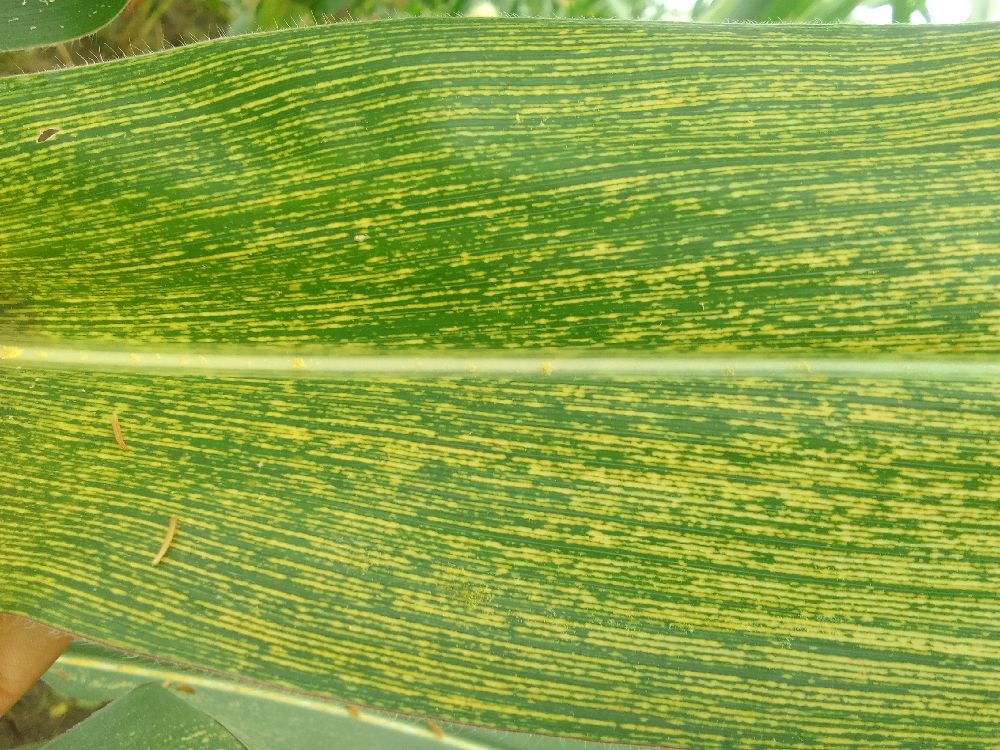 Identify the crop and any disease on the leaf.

maize, maize streak virus
